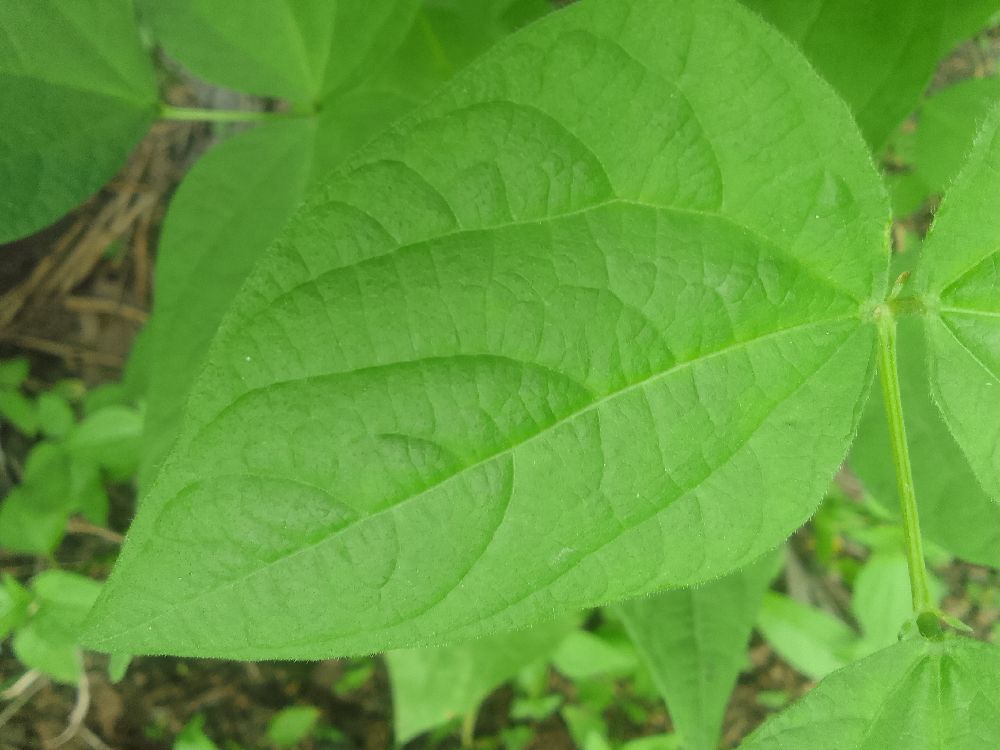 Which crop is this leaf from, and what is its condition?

common bean, healthy
